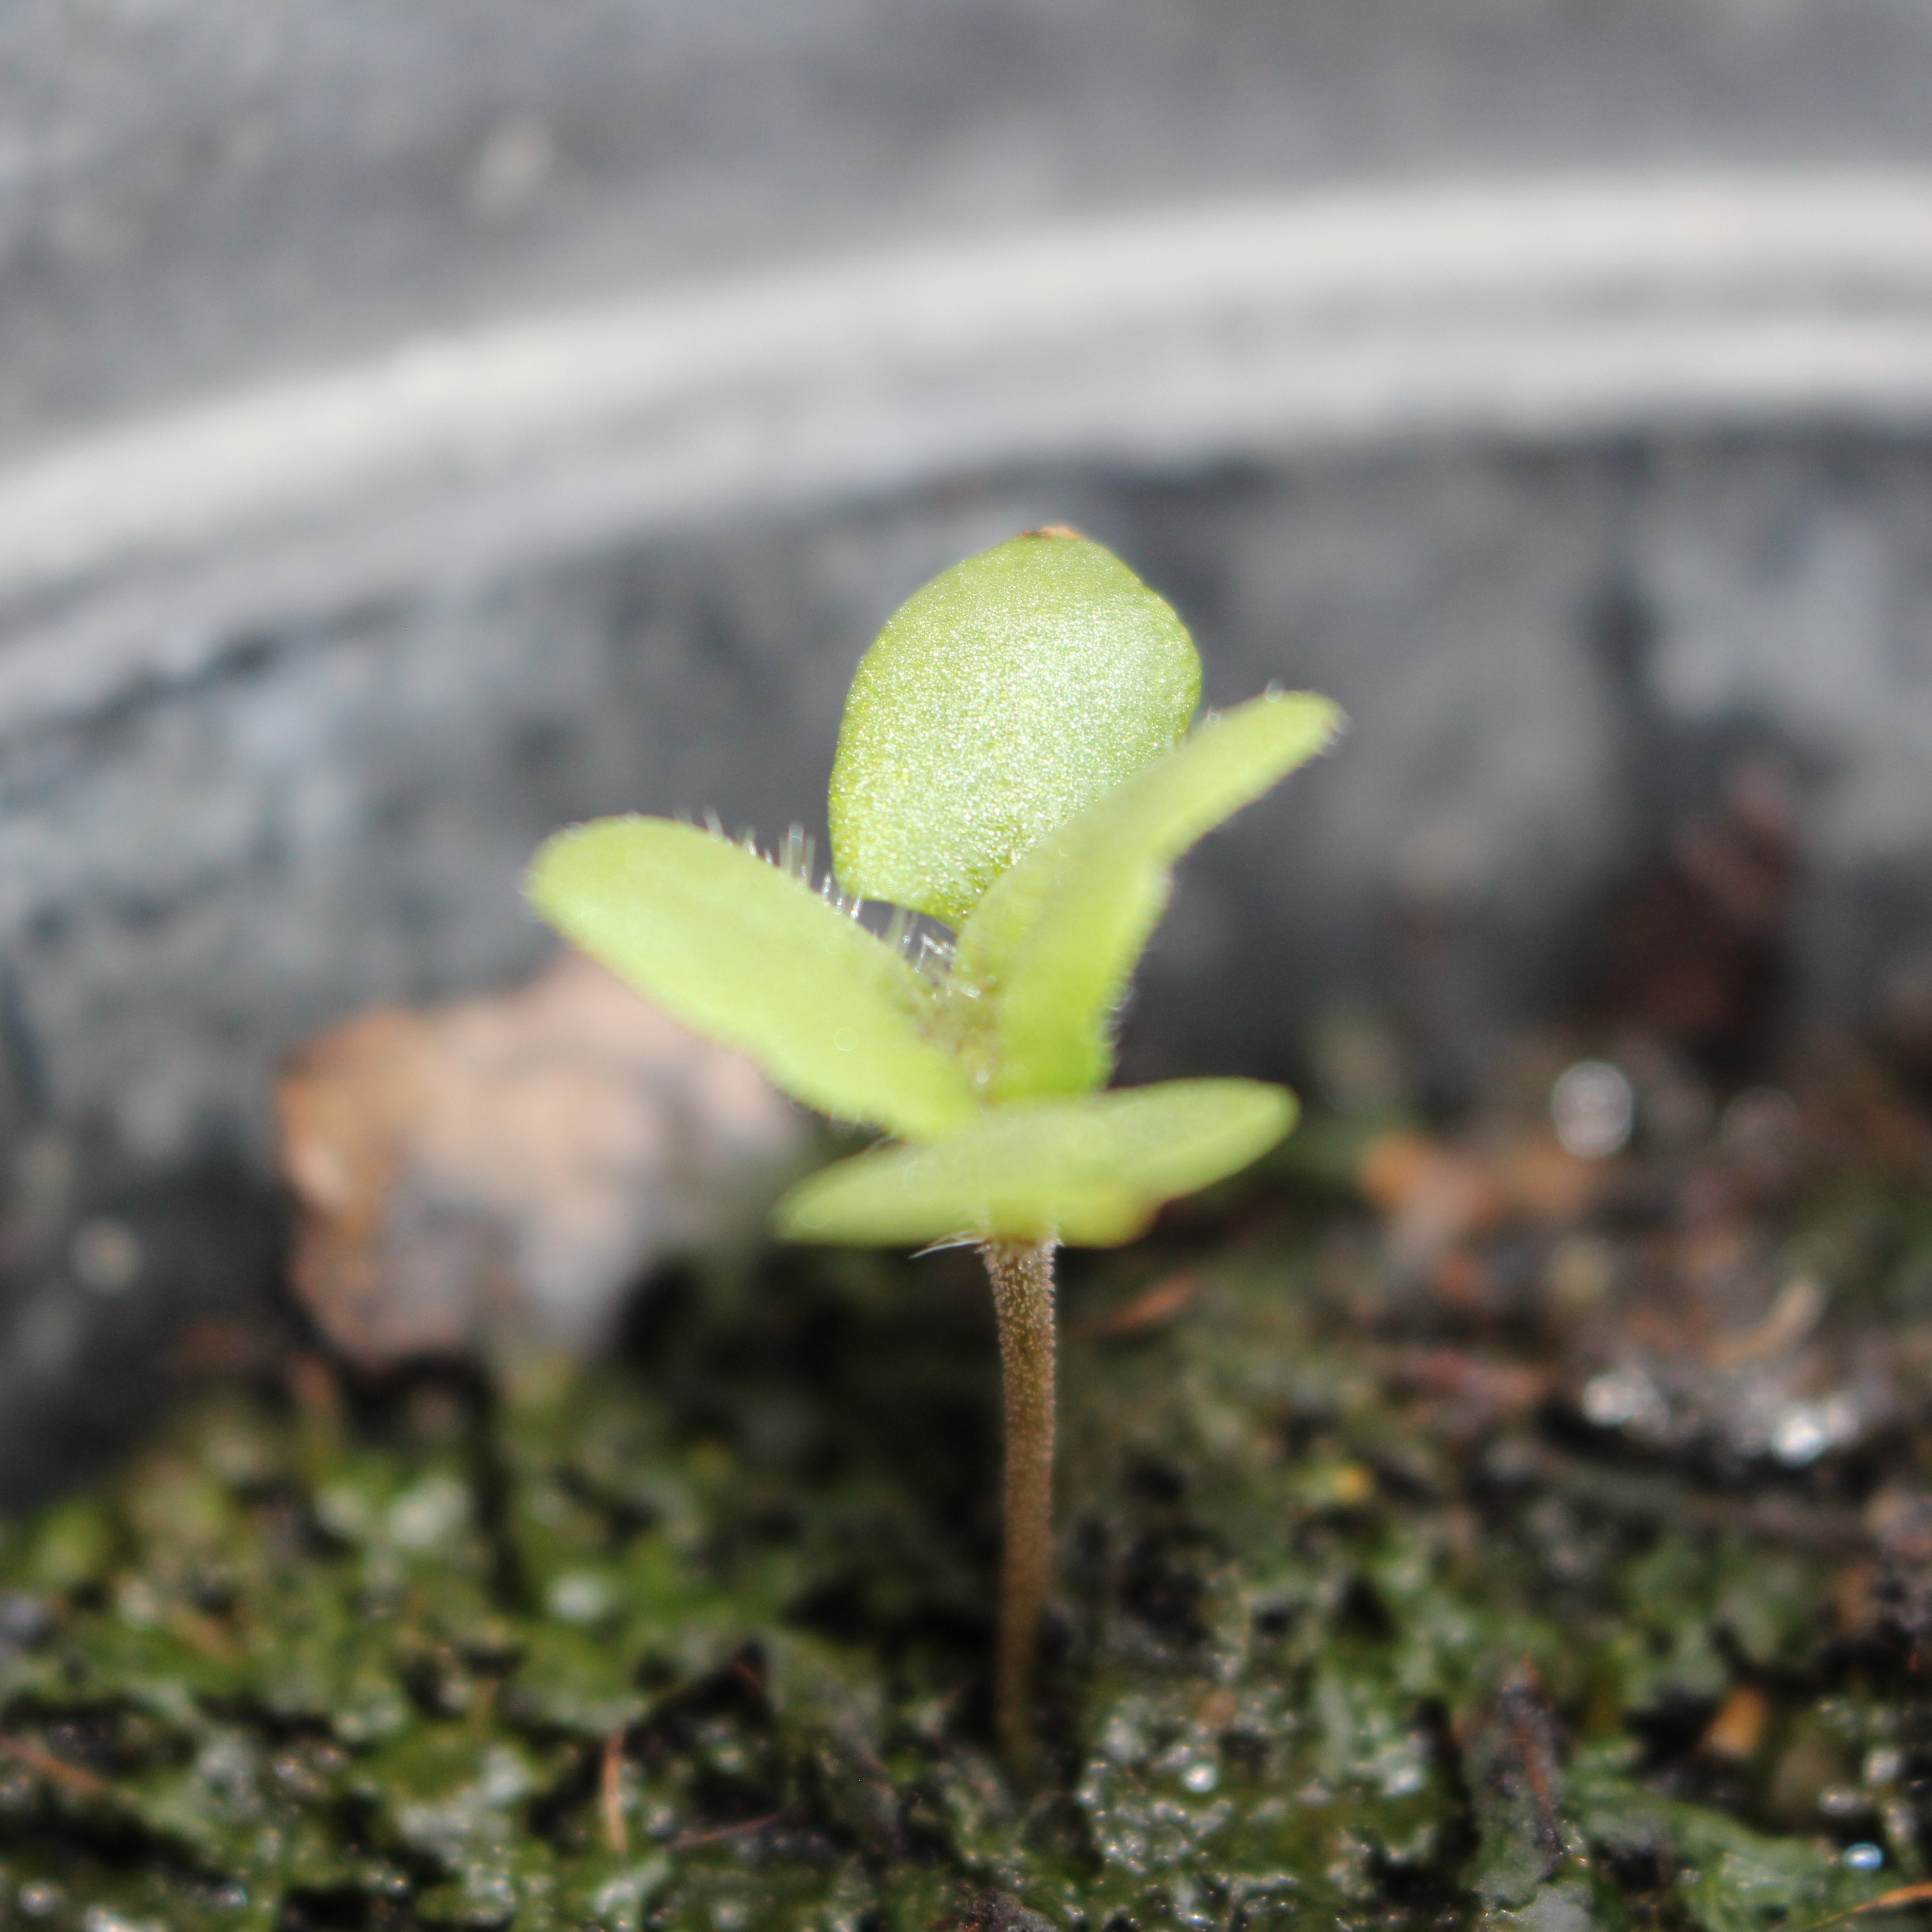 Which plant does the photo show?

Veronica persica
